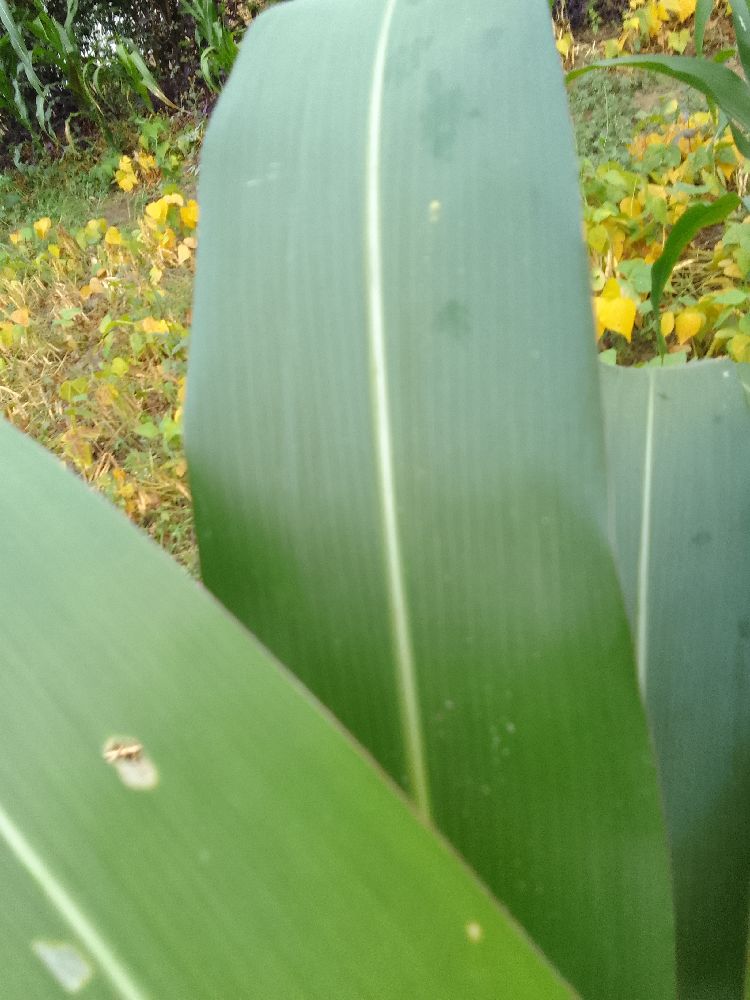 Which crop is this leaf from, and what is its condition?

maize, healthy
